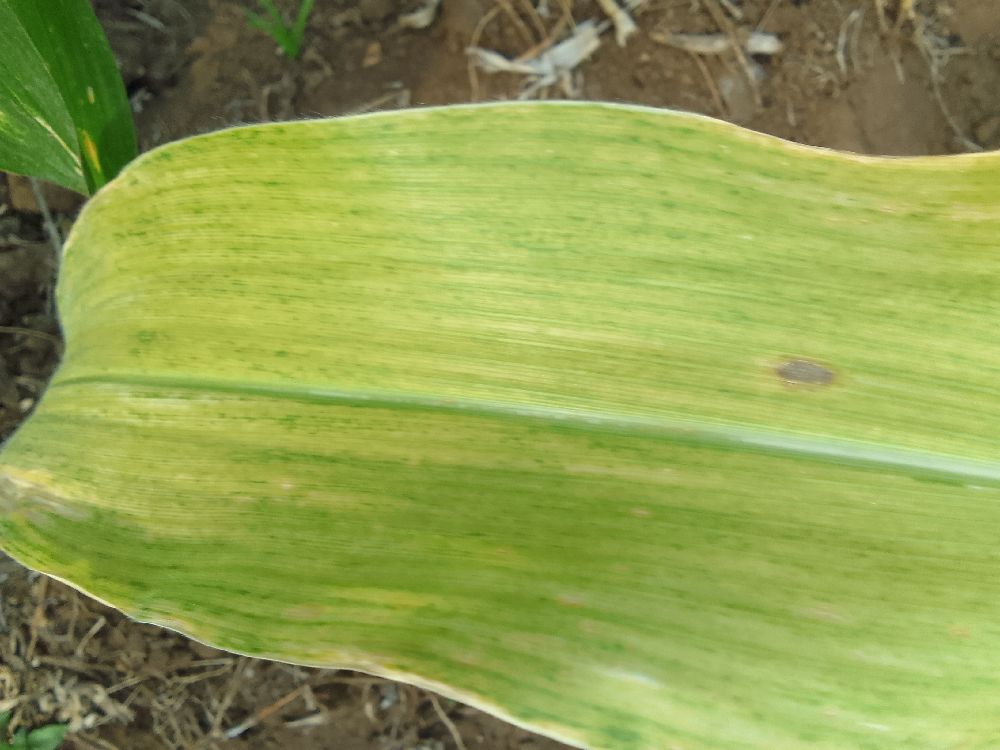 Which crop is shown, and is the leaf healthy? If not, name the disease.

maize, maize lethal necrosis
